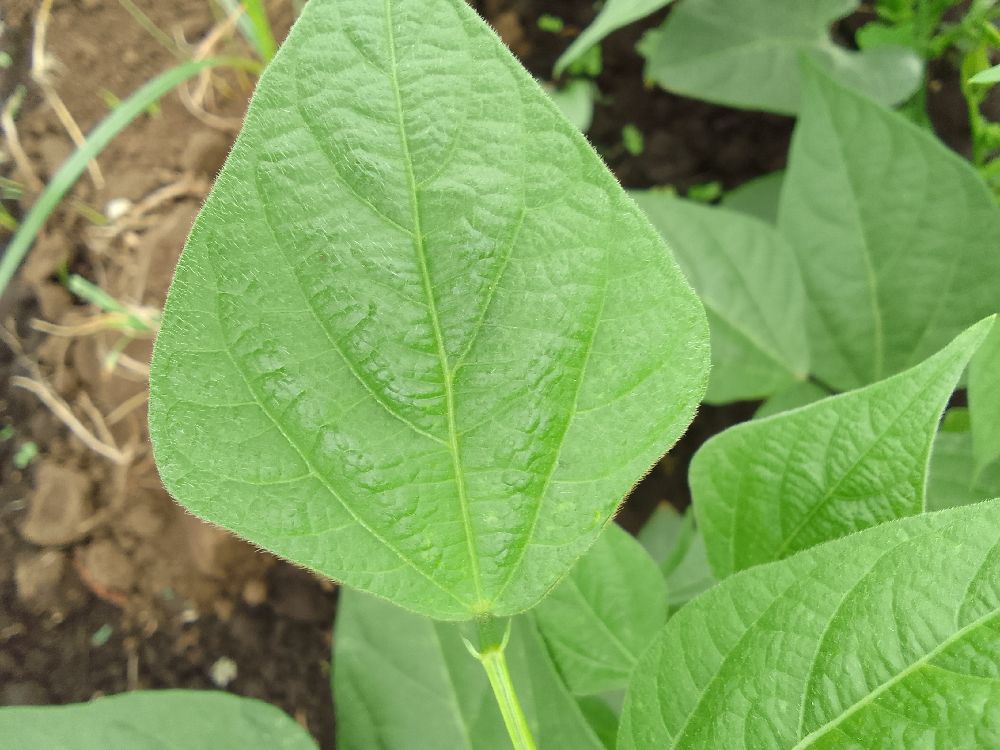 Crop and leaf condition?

common bean, healthy
